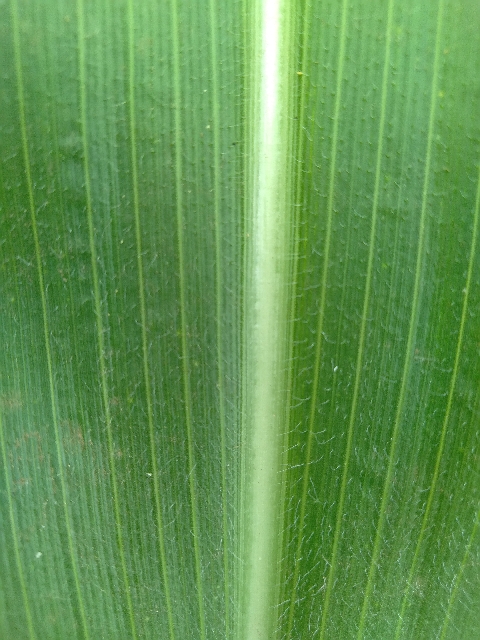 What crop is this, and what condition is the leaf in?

maize, healthy
